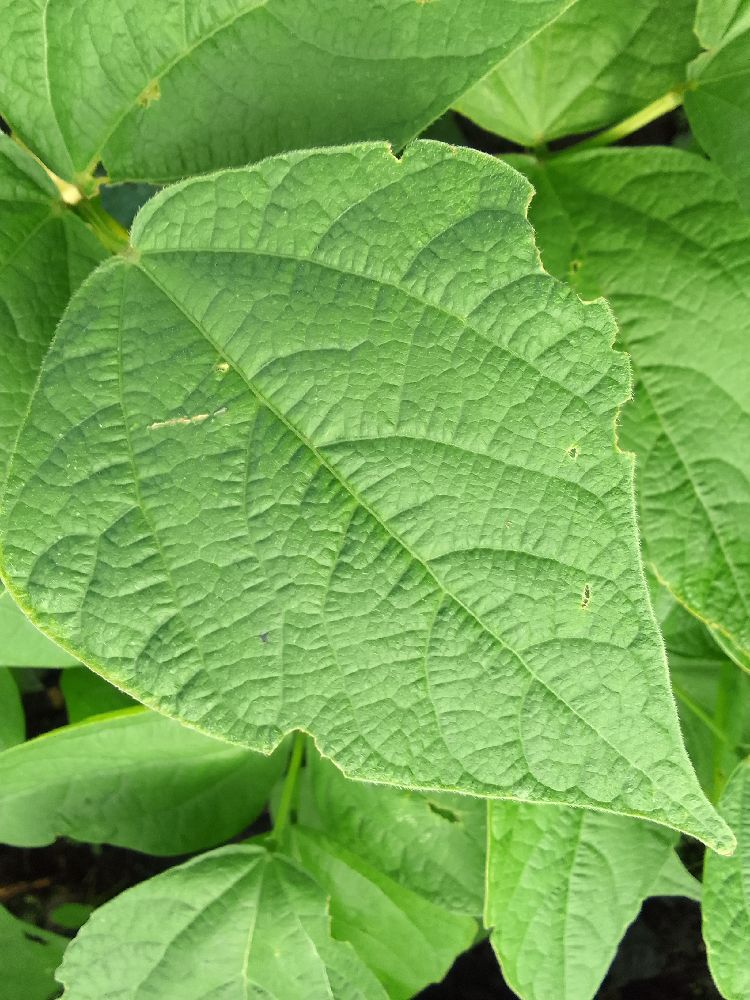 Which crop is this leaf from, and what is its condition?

common bean, healthy
